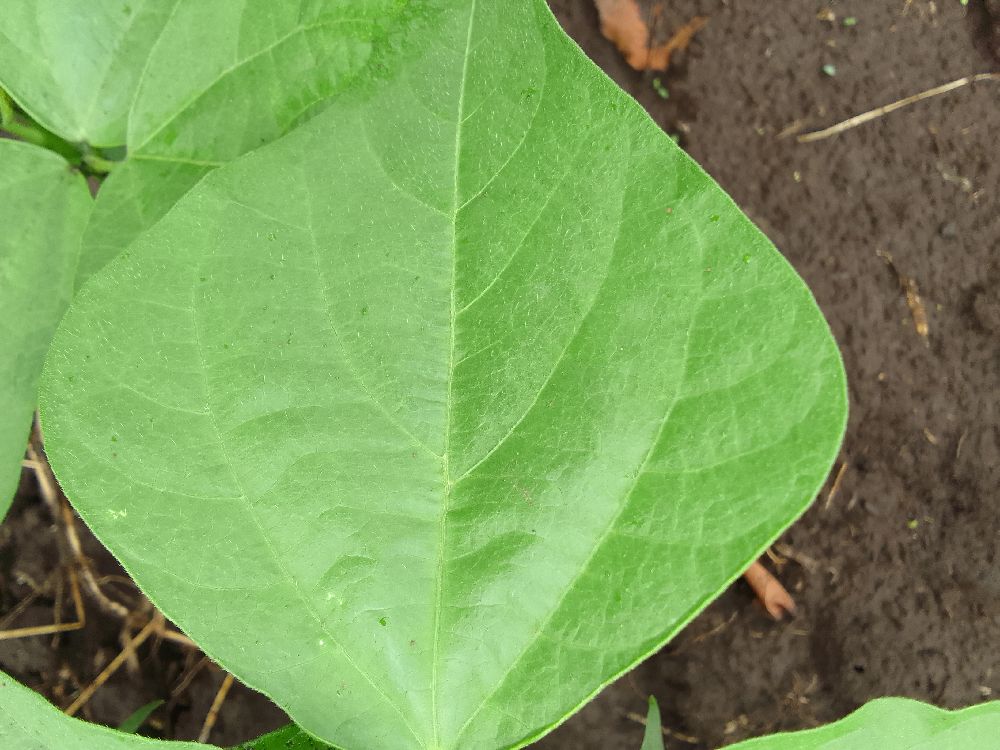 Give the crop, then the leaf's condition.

common bean, healthy
